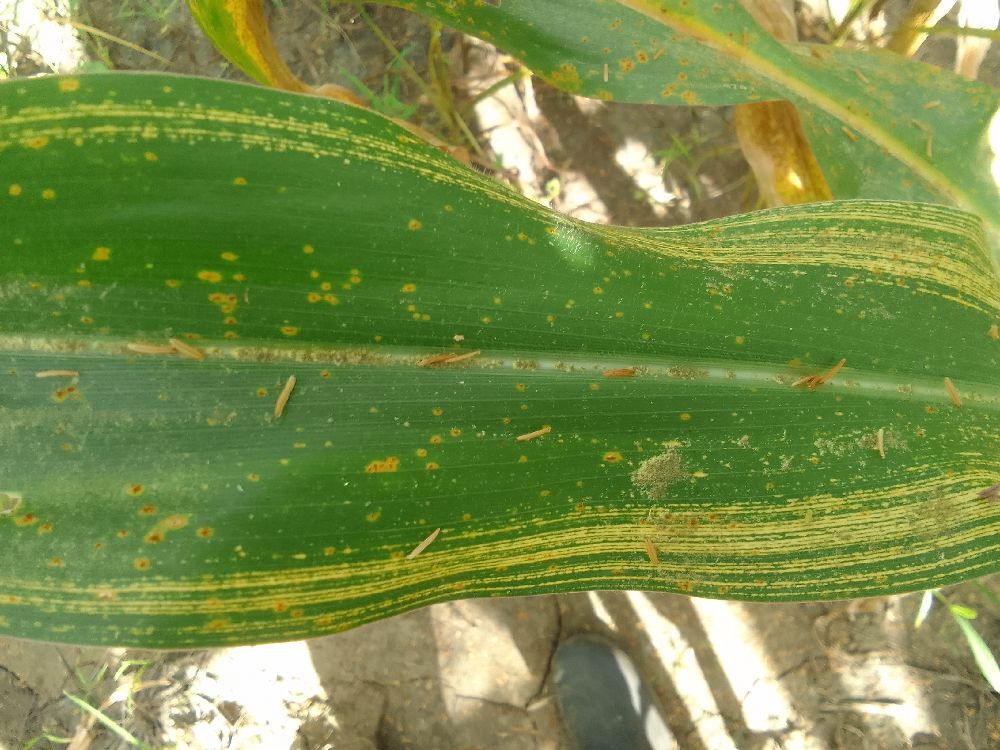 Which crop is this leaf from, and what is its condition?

maize, maize streak virus
